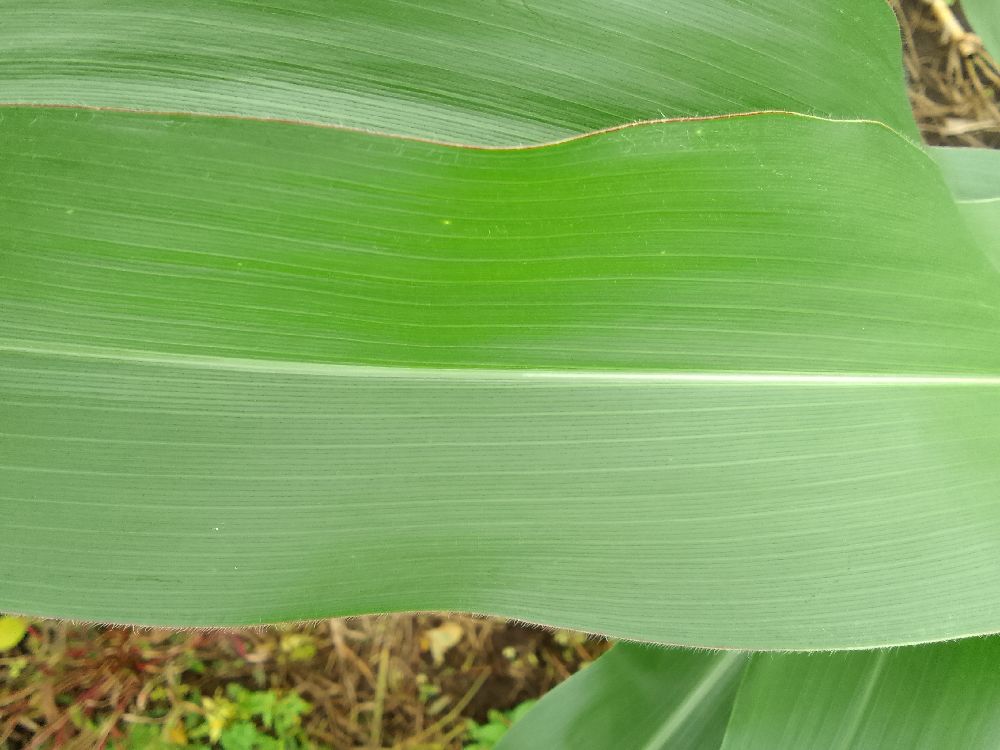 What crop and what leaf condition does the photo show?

maize, healthy
